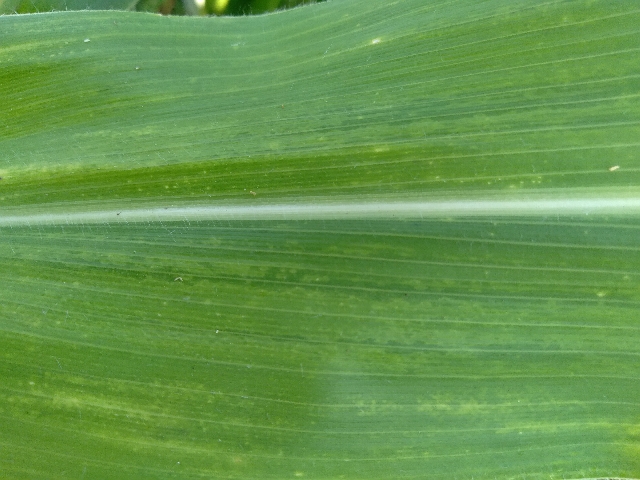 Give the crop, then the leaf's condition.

maize, maize lethal necrosis
